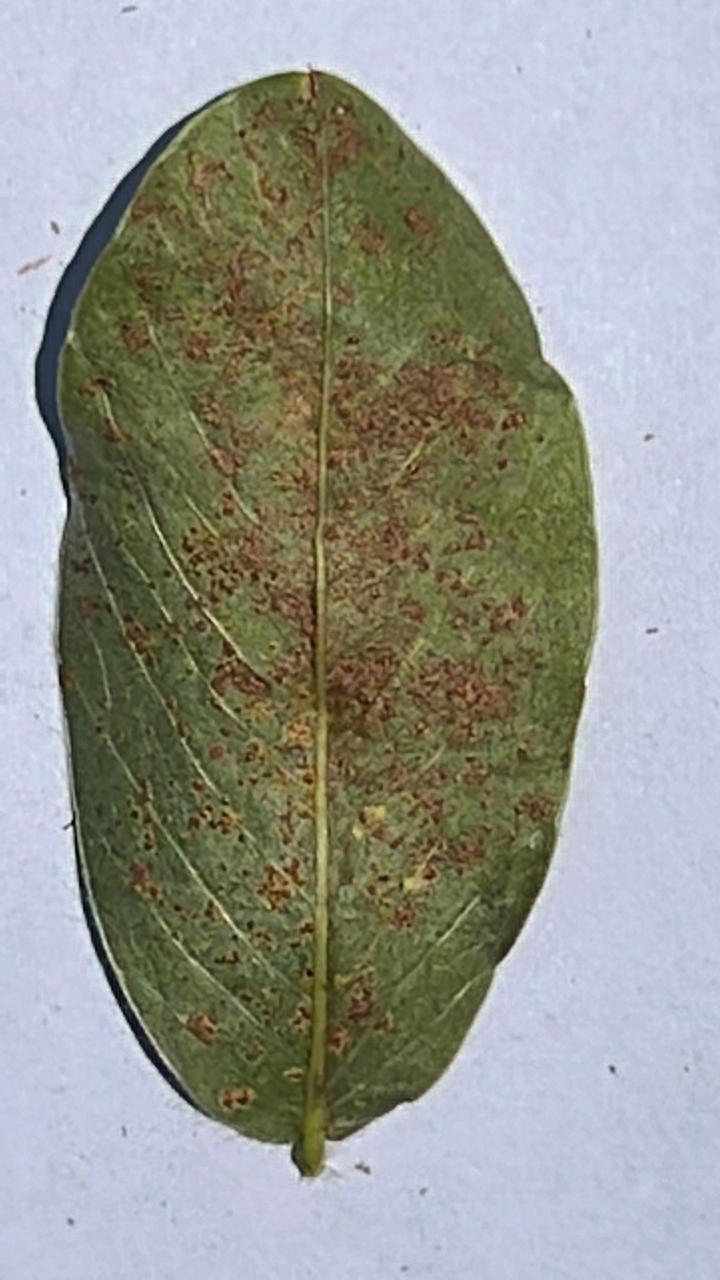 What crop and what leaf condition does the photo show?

peanut, puccinia arachidis
